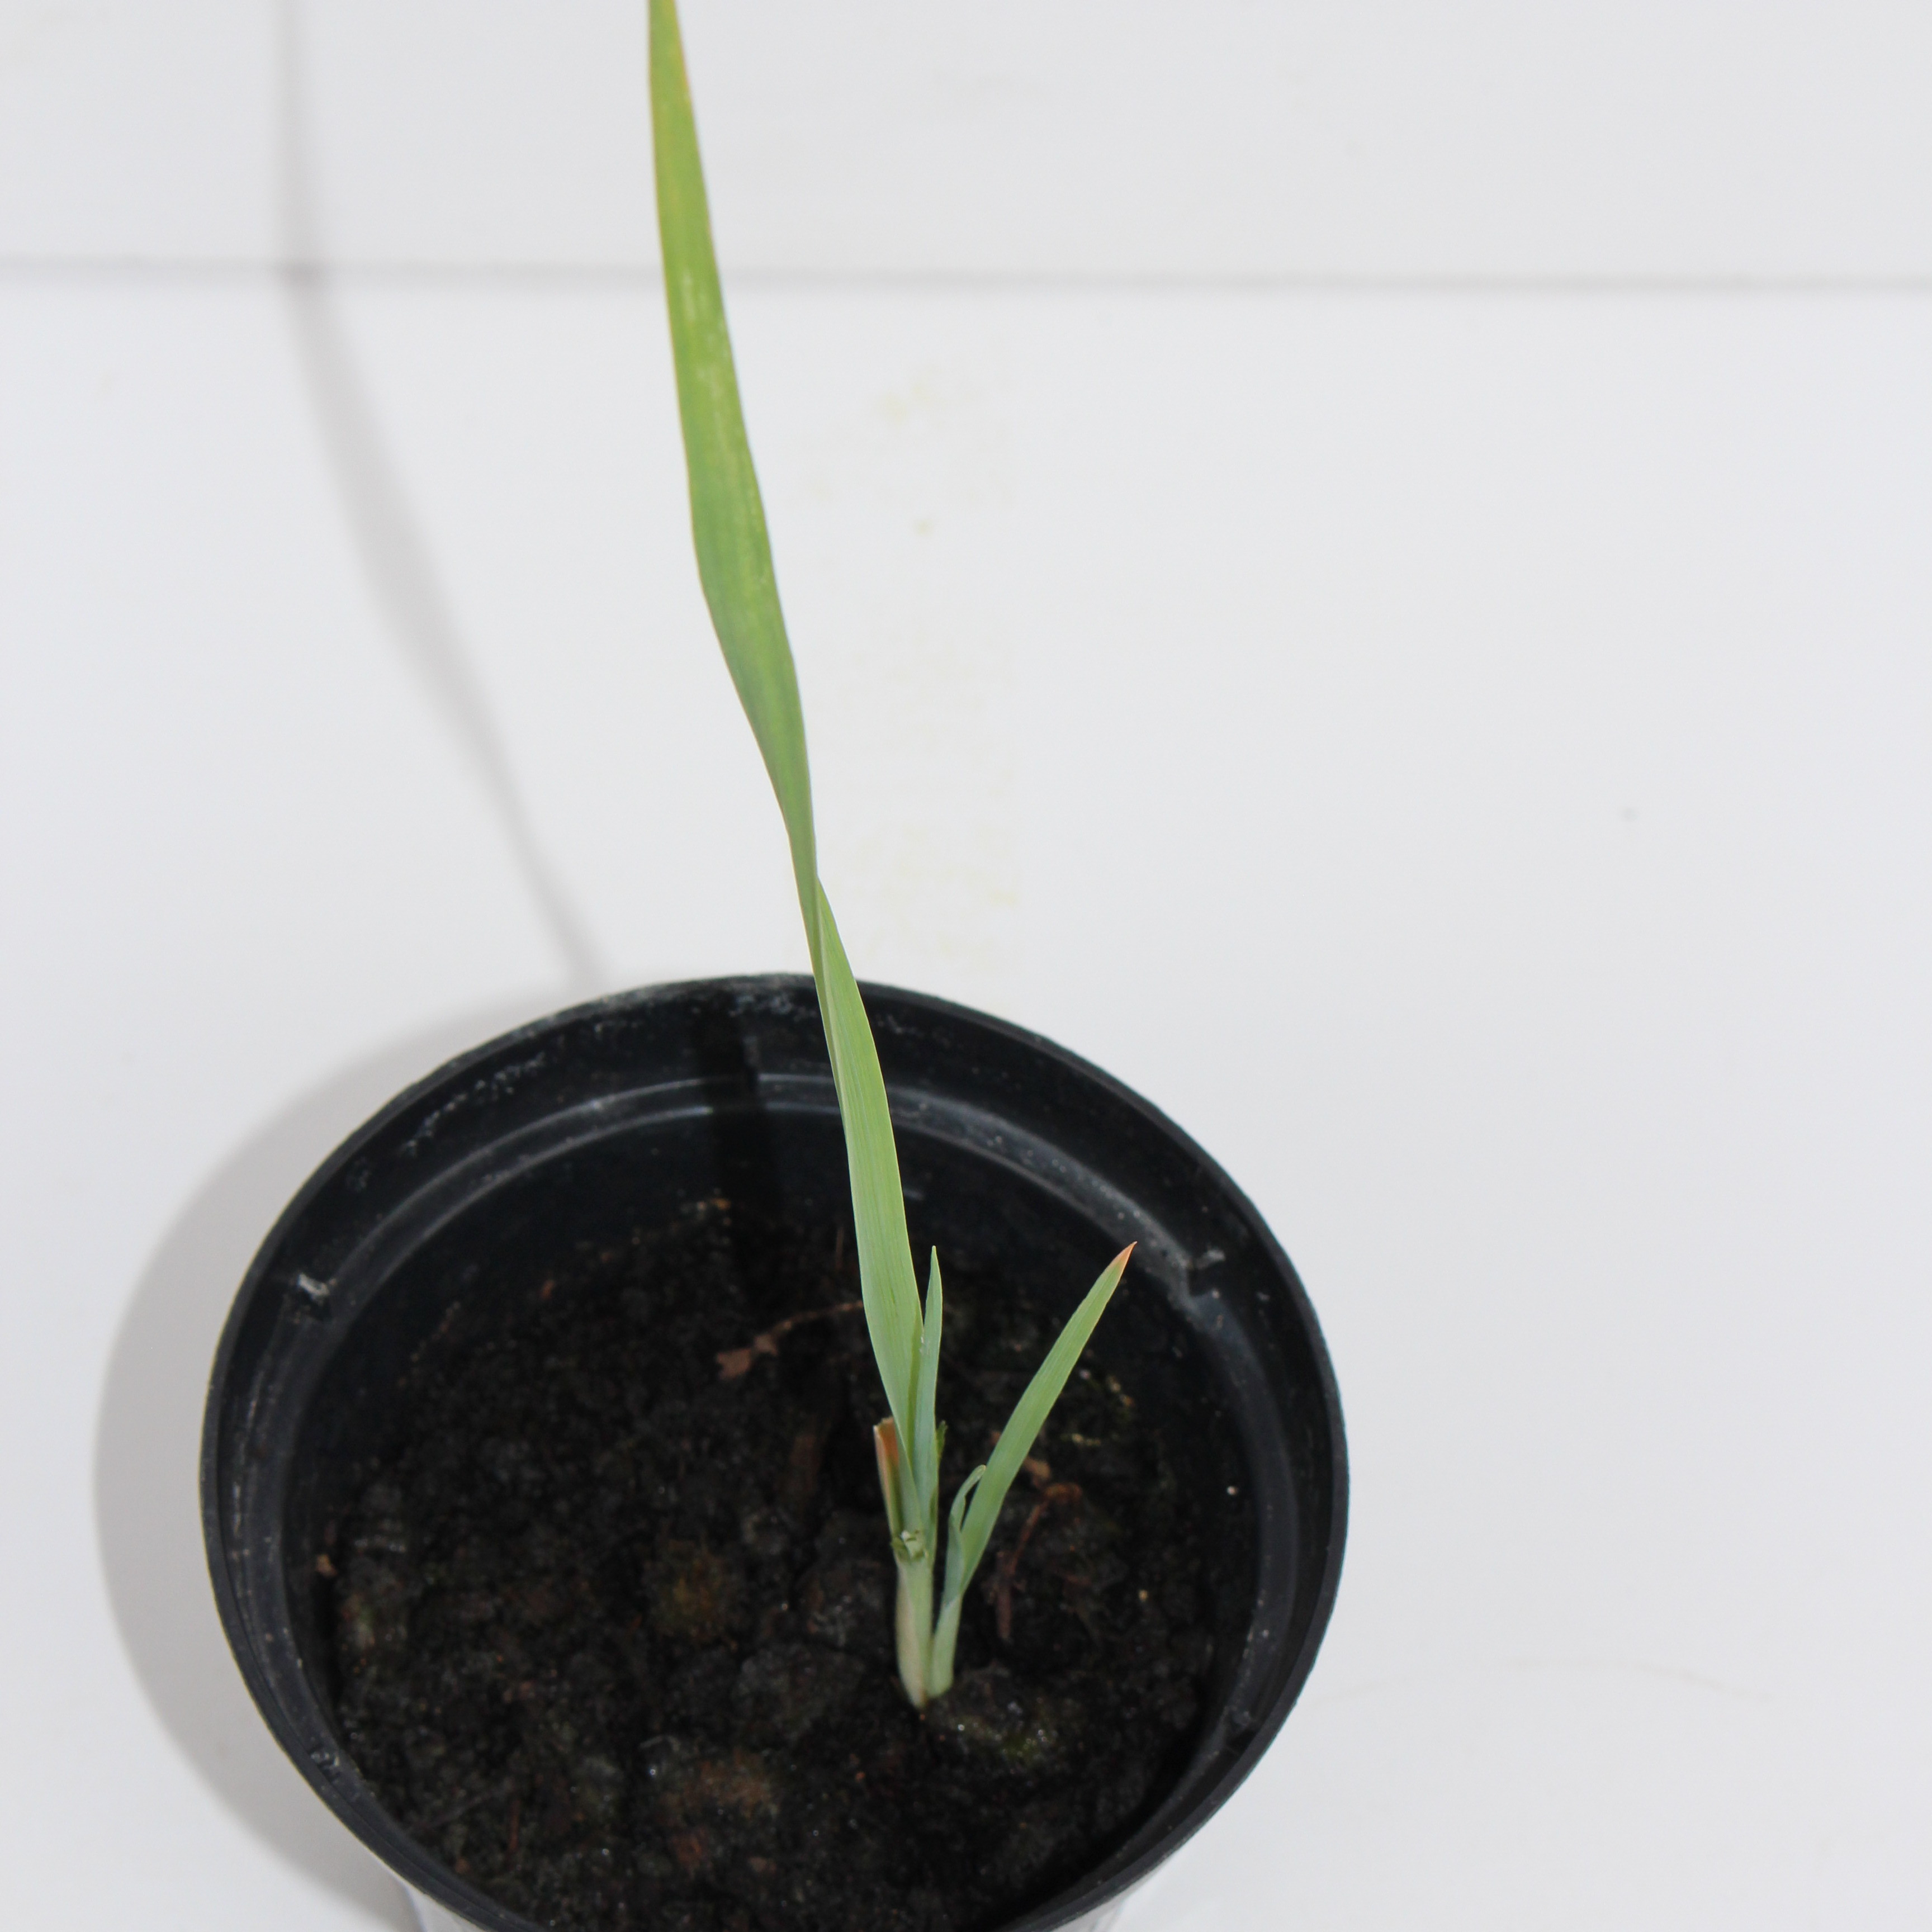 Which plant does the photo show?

Avena sterilis
